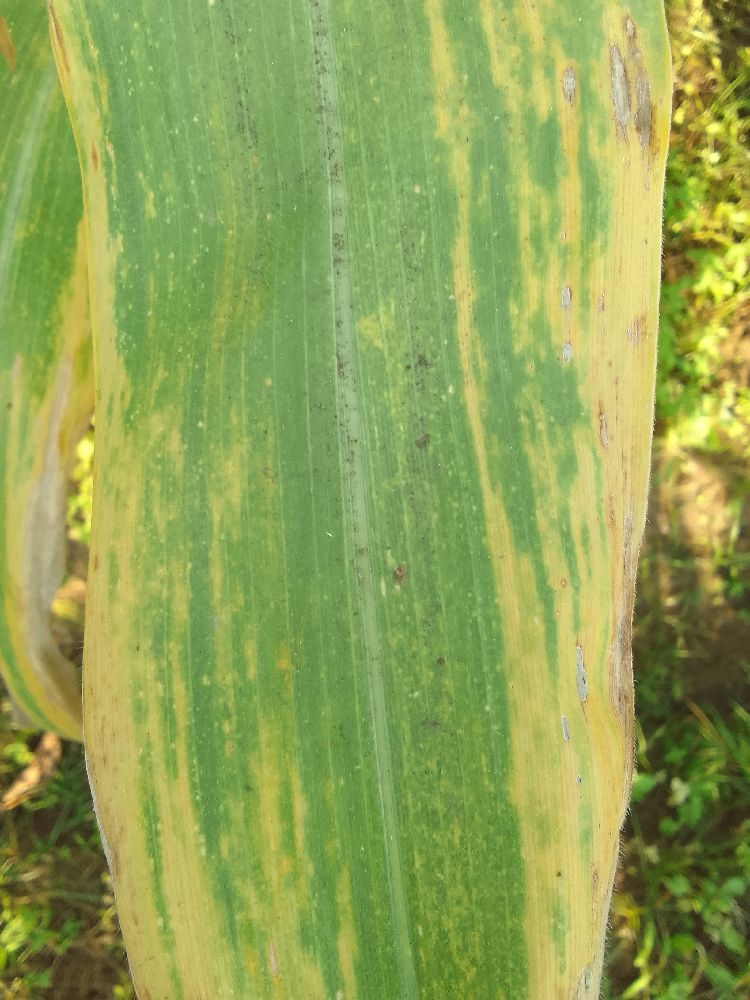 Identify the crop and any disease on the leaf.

maize, maize lethal necrosis
